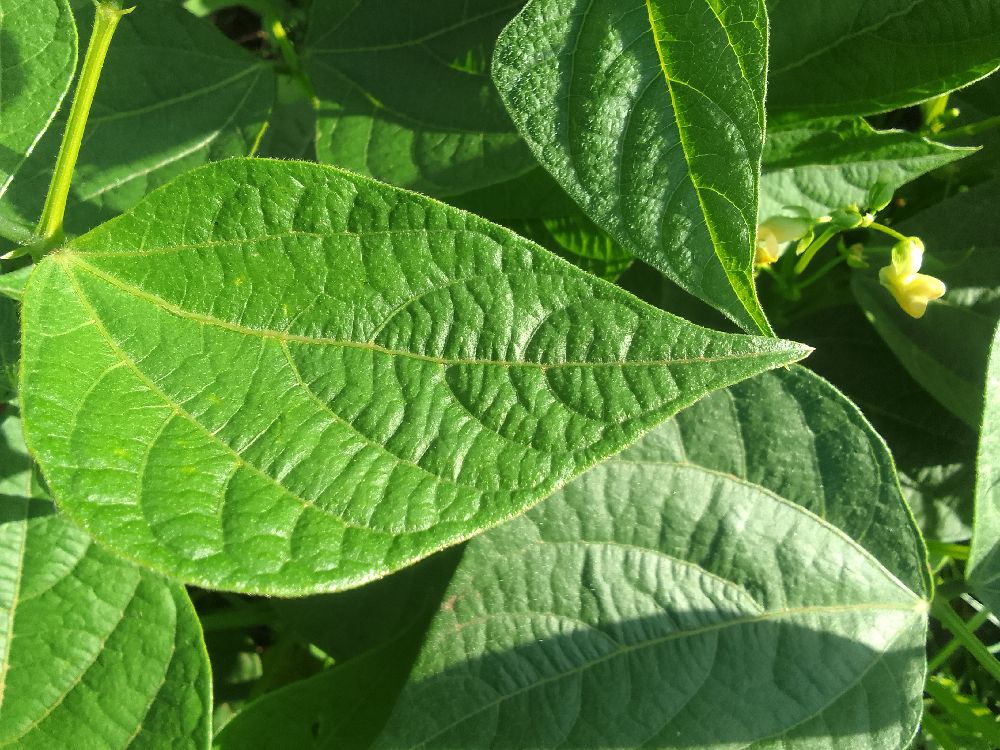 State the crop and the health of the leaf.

common bean, healthy
